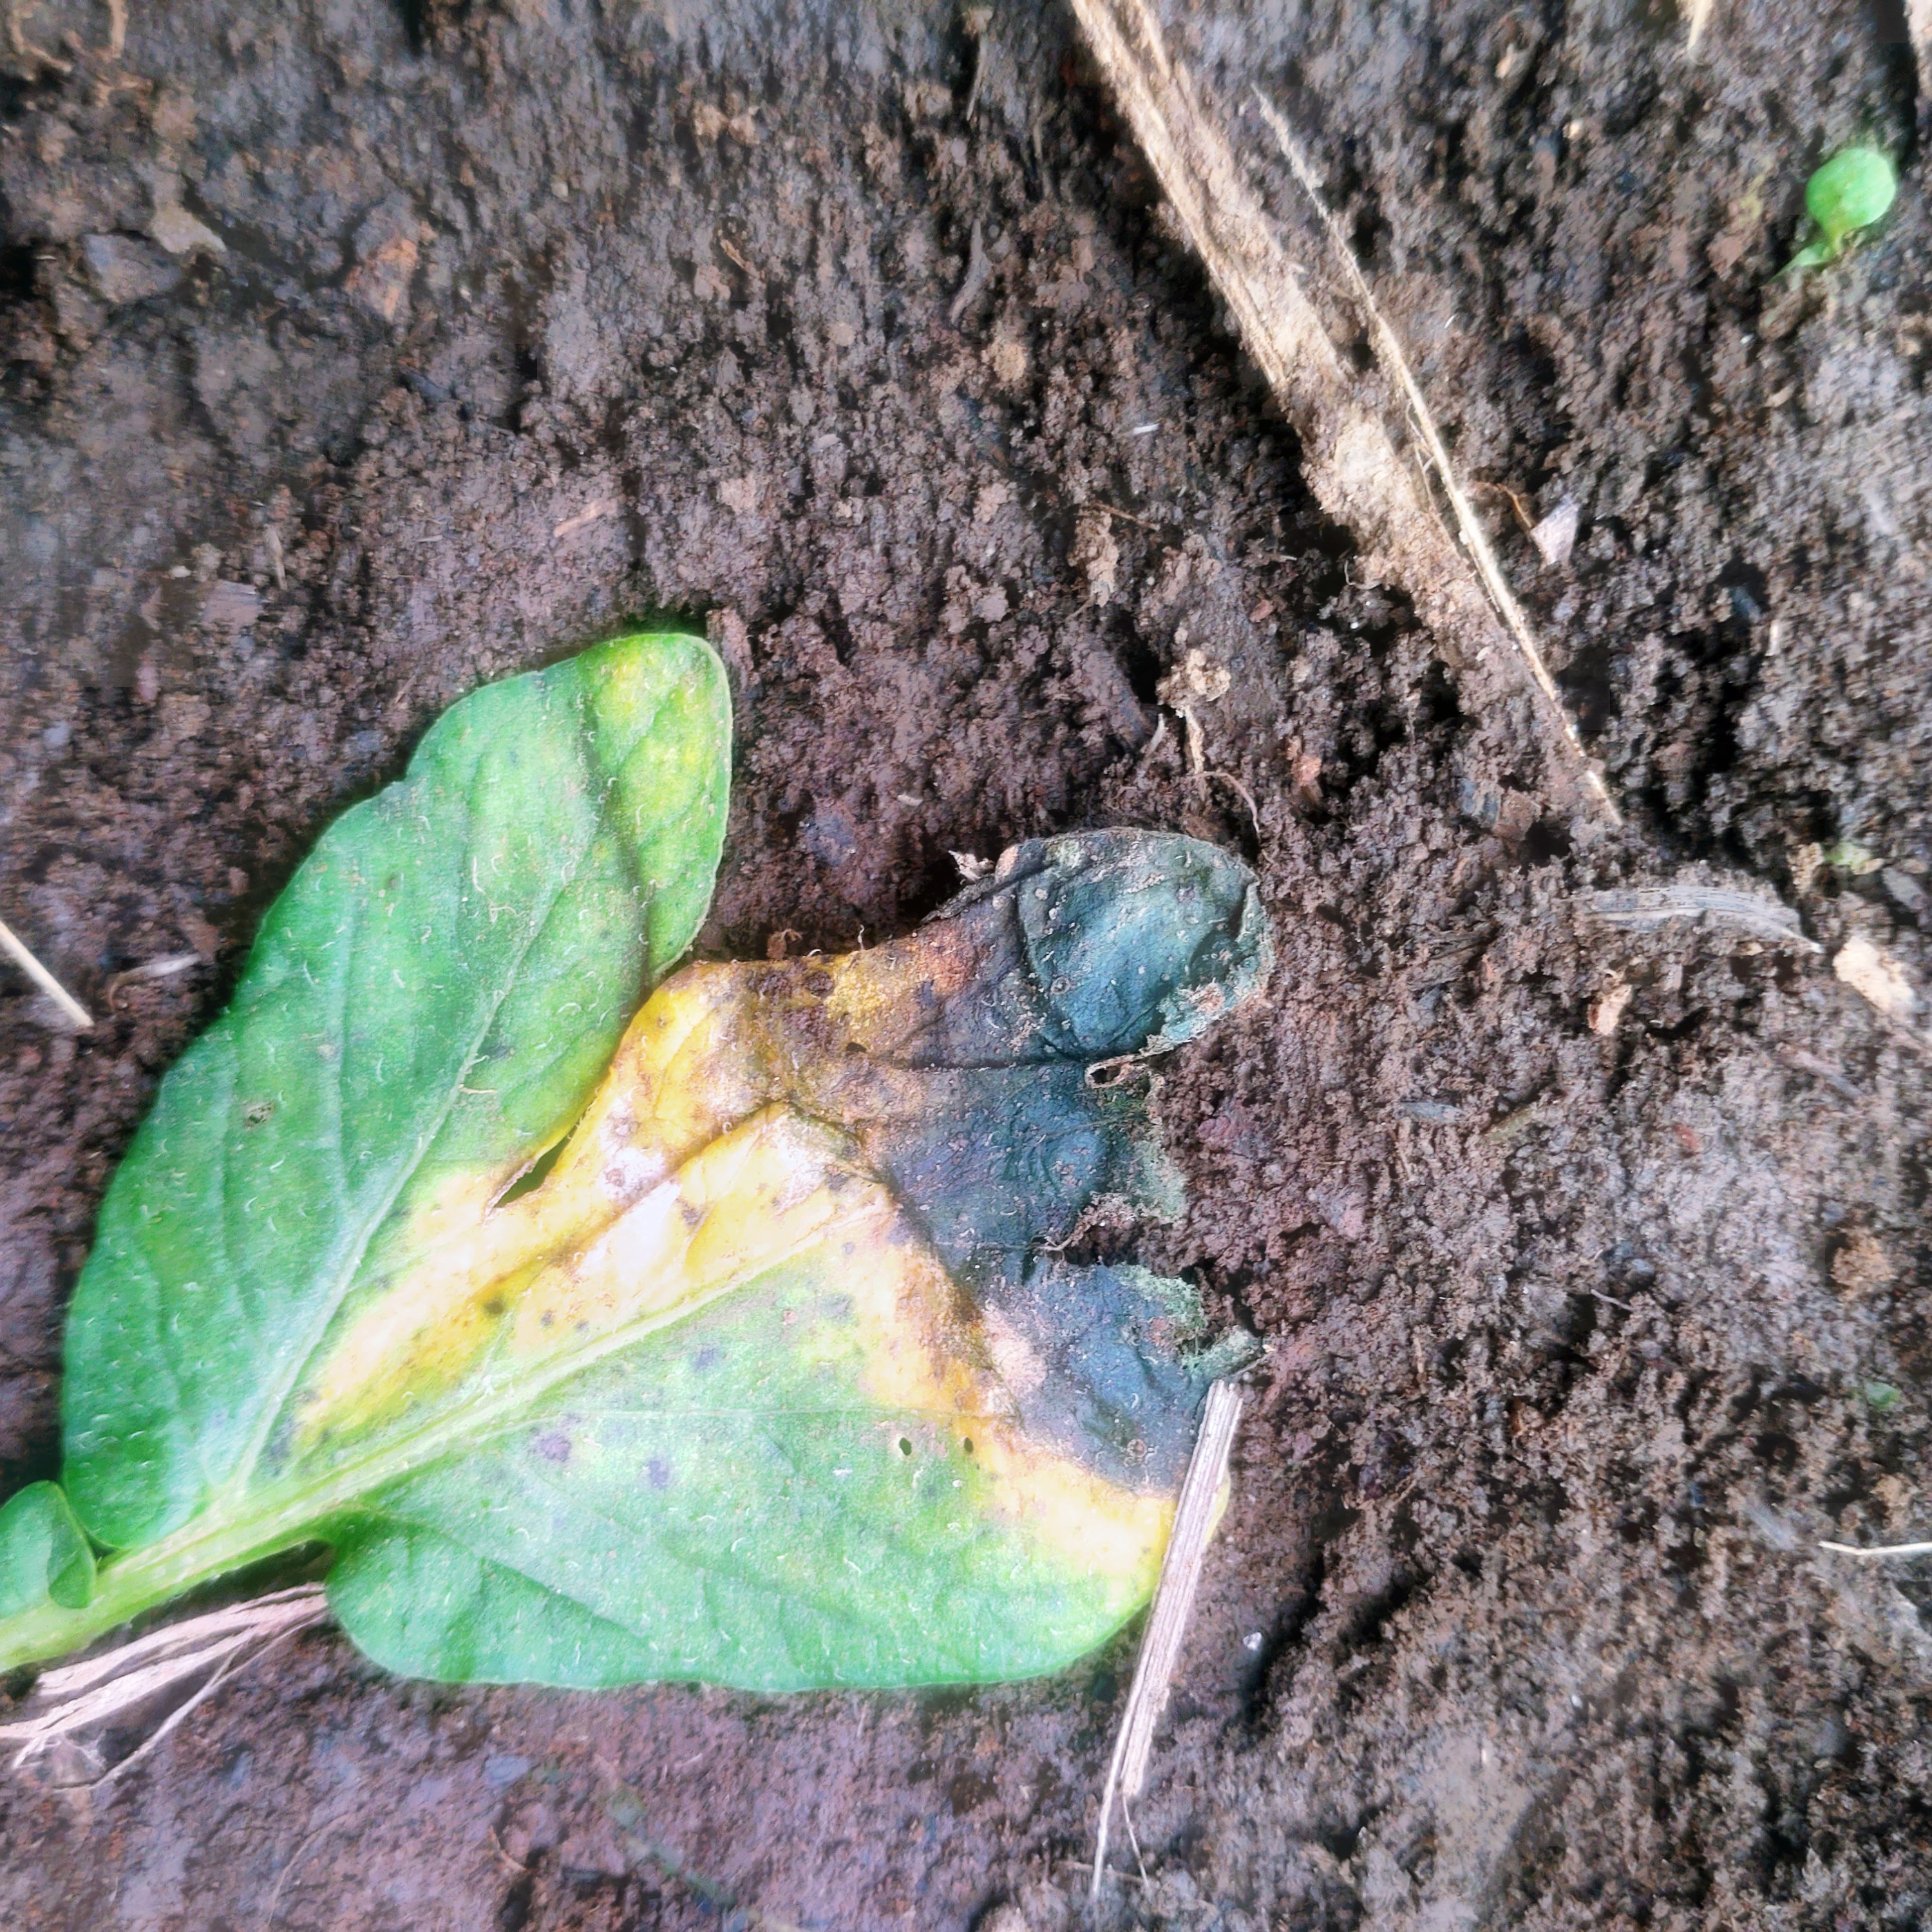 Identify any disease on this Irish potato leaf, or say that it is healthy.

late blight
